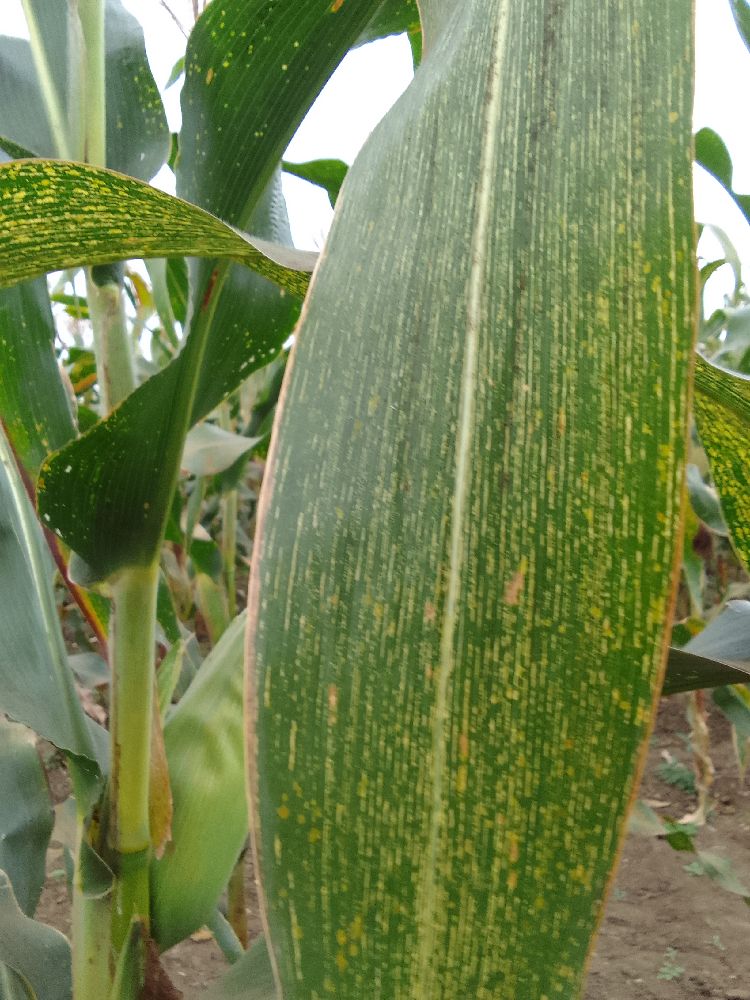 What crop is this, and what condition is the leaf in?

maize, maize streak virus
